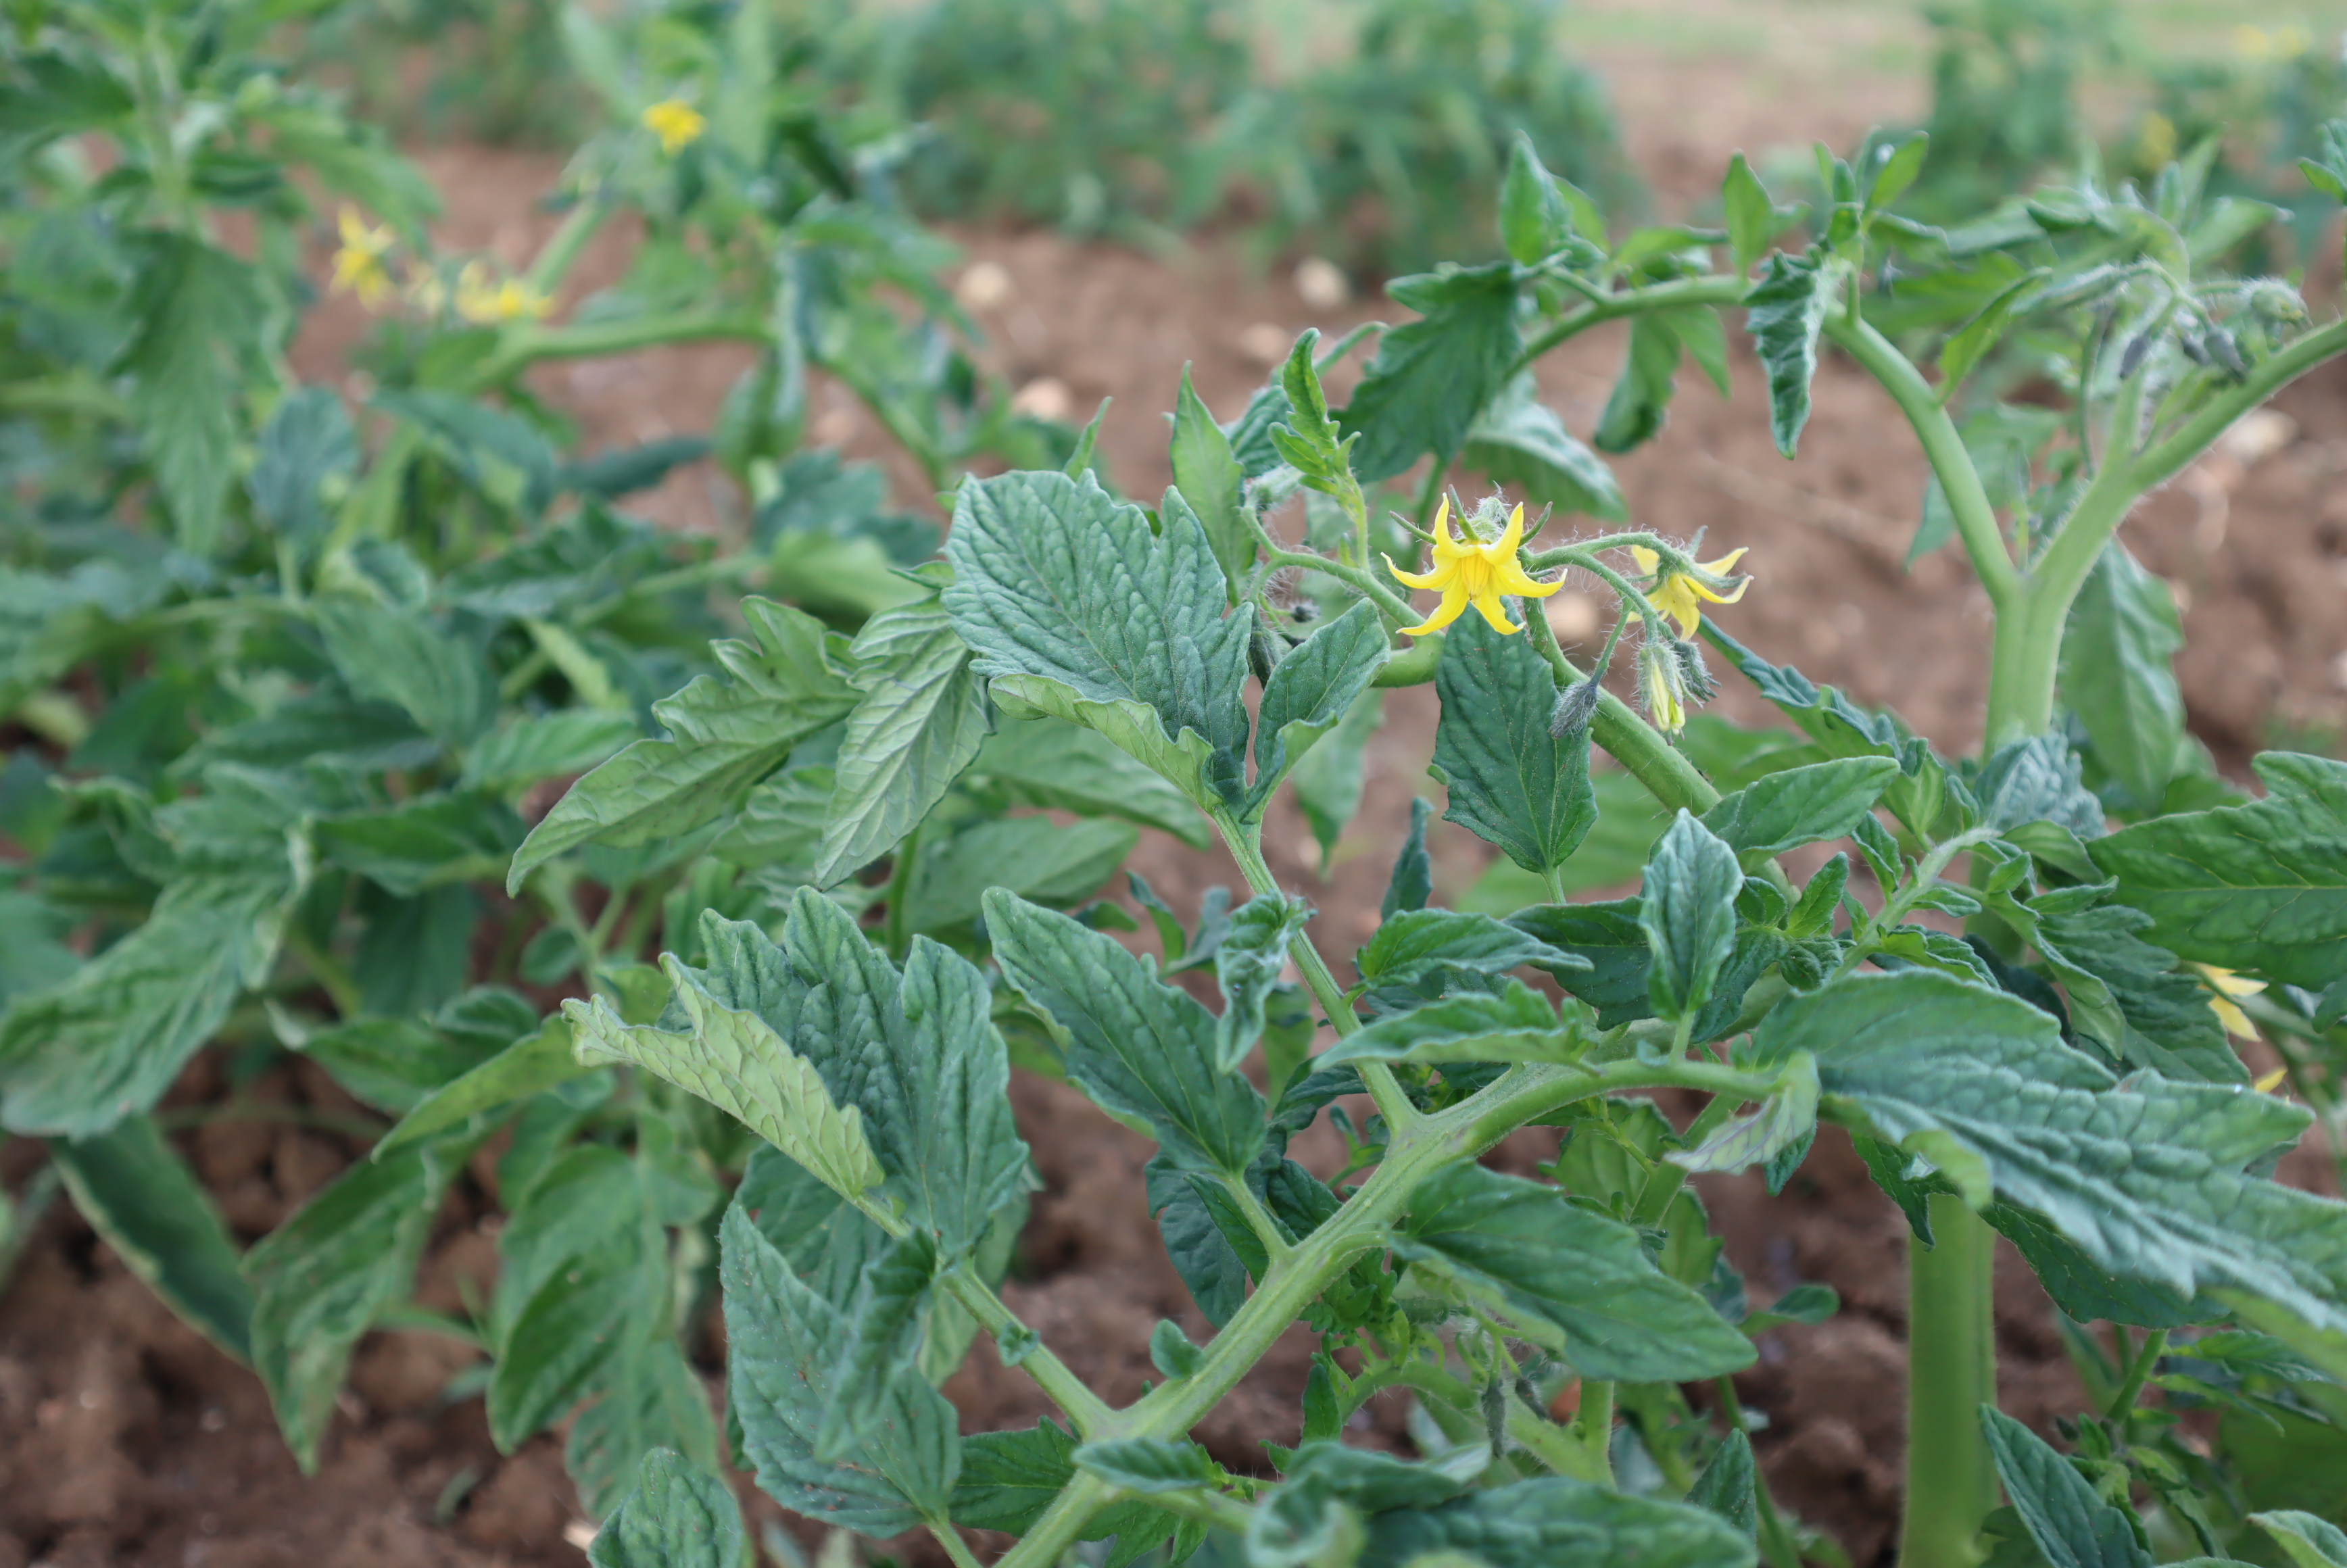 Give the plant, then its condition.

tomato, healthy
